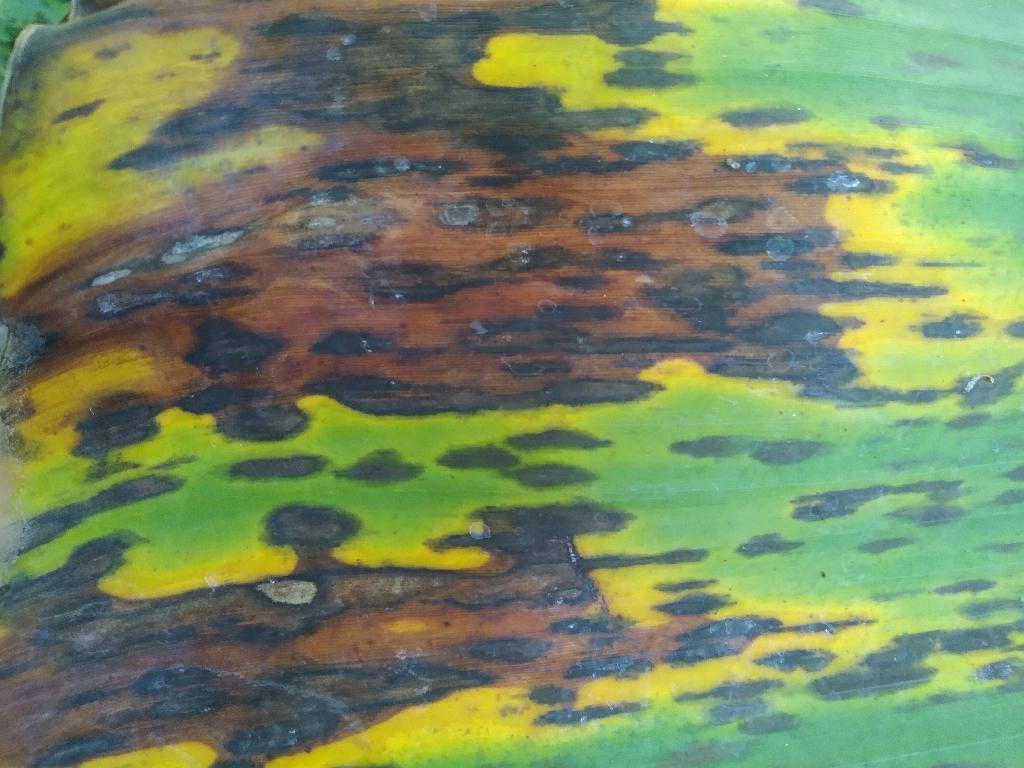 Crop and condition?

banana, black sigatoka
